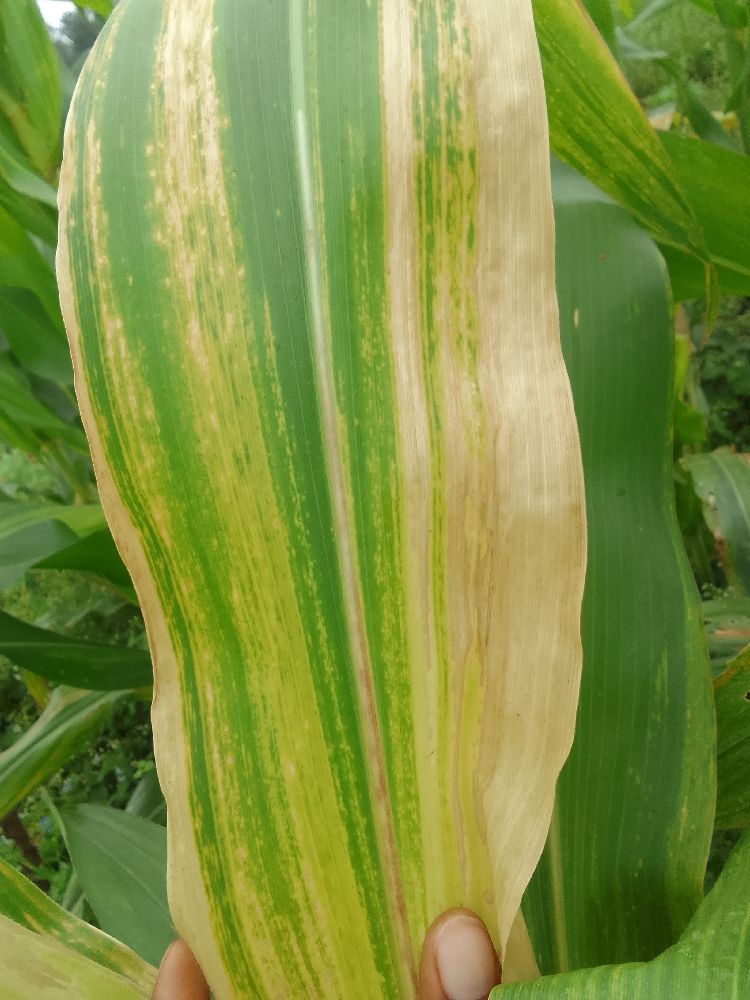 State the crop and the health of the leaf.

maize, maize lethal necrosis
